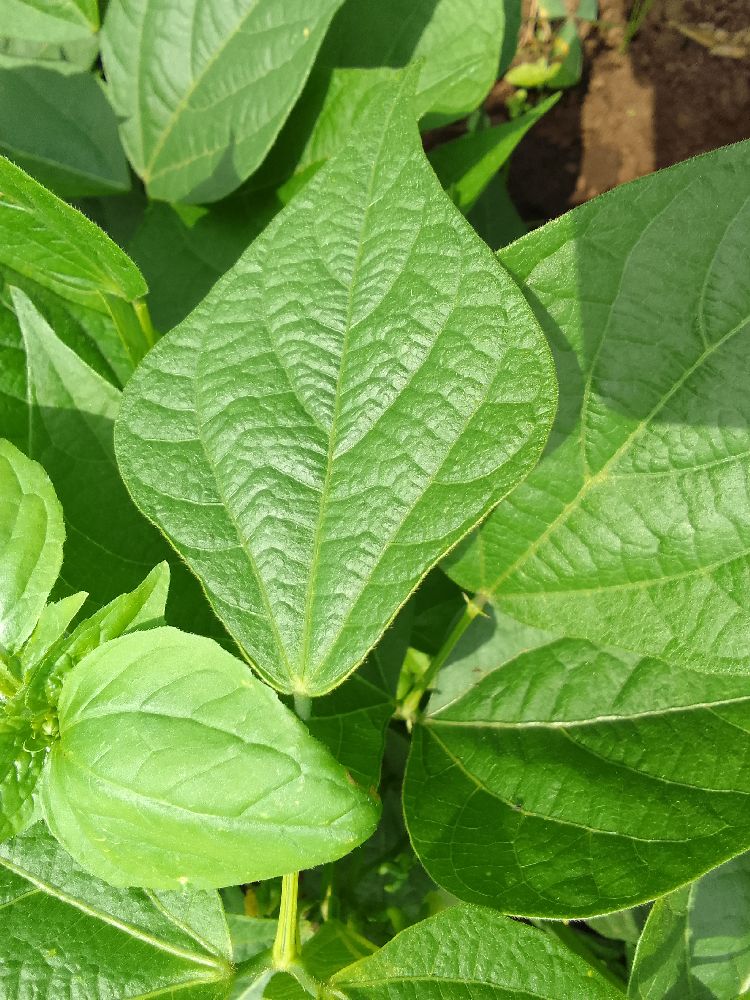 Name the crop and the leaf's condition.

common bean, healthy
